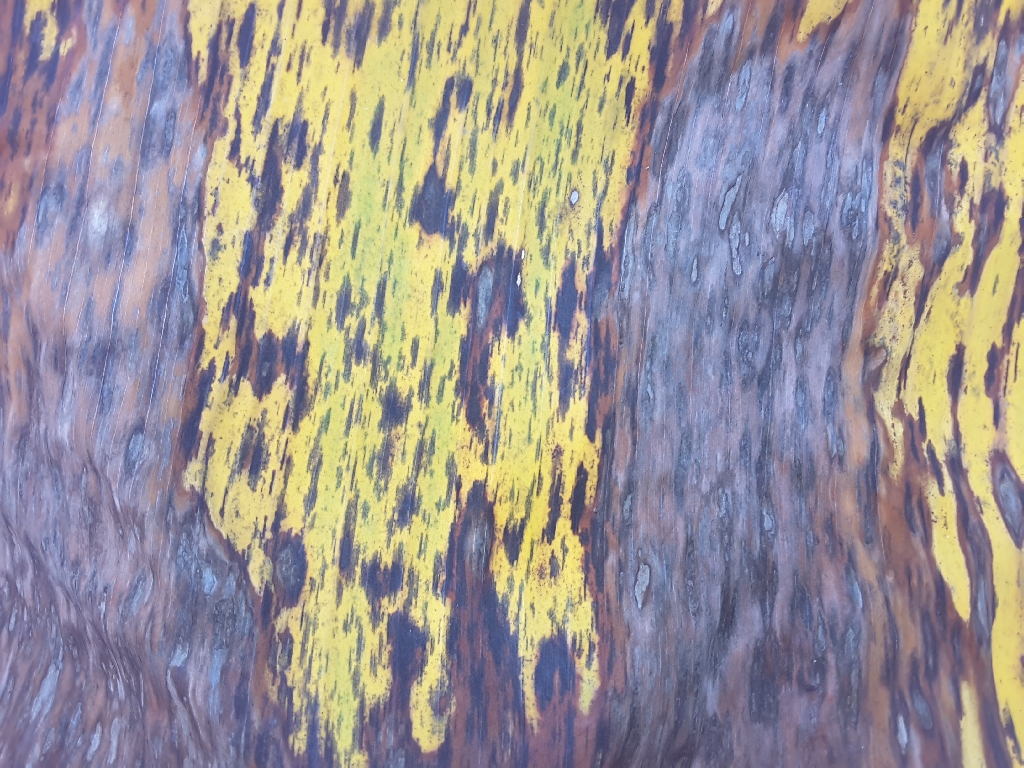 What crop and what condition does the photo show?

banana, black sigatoka
